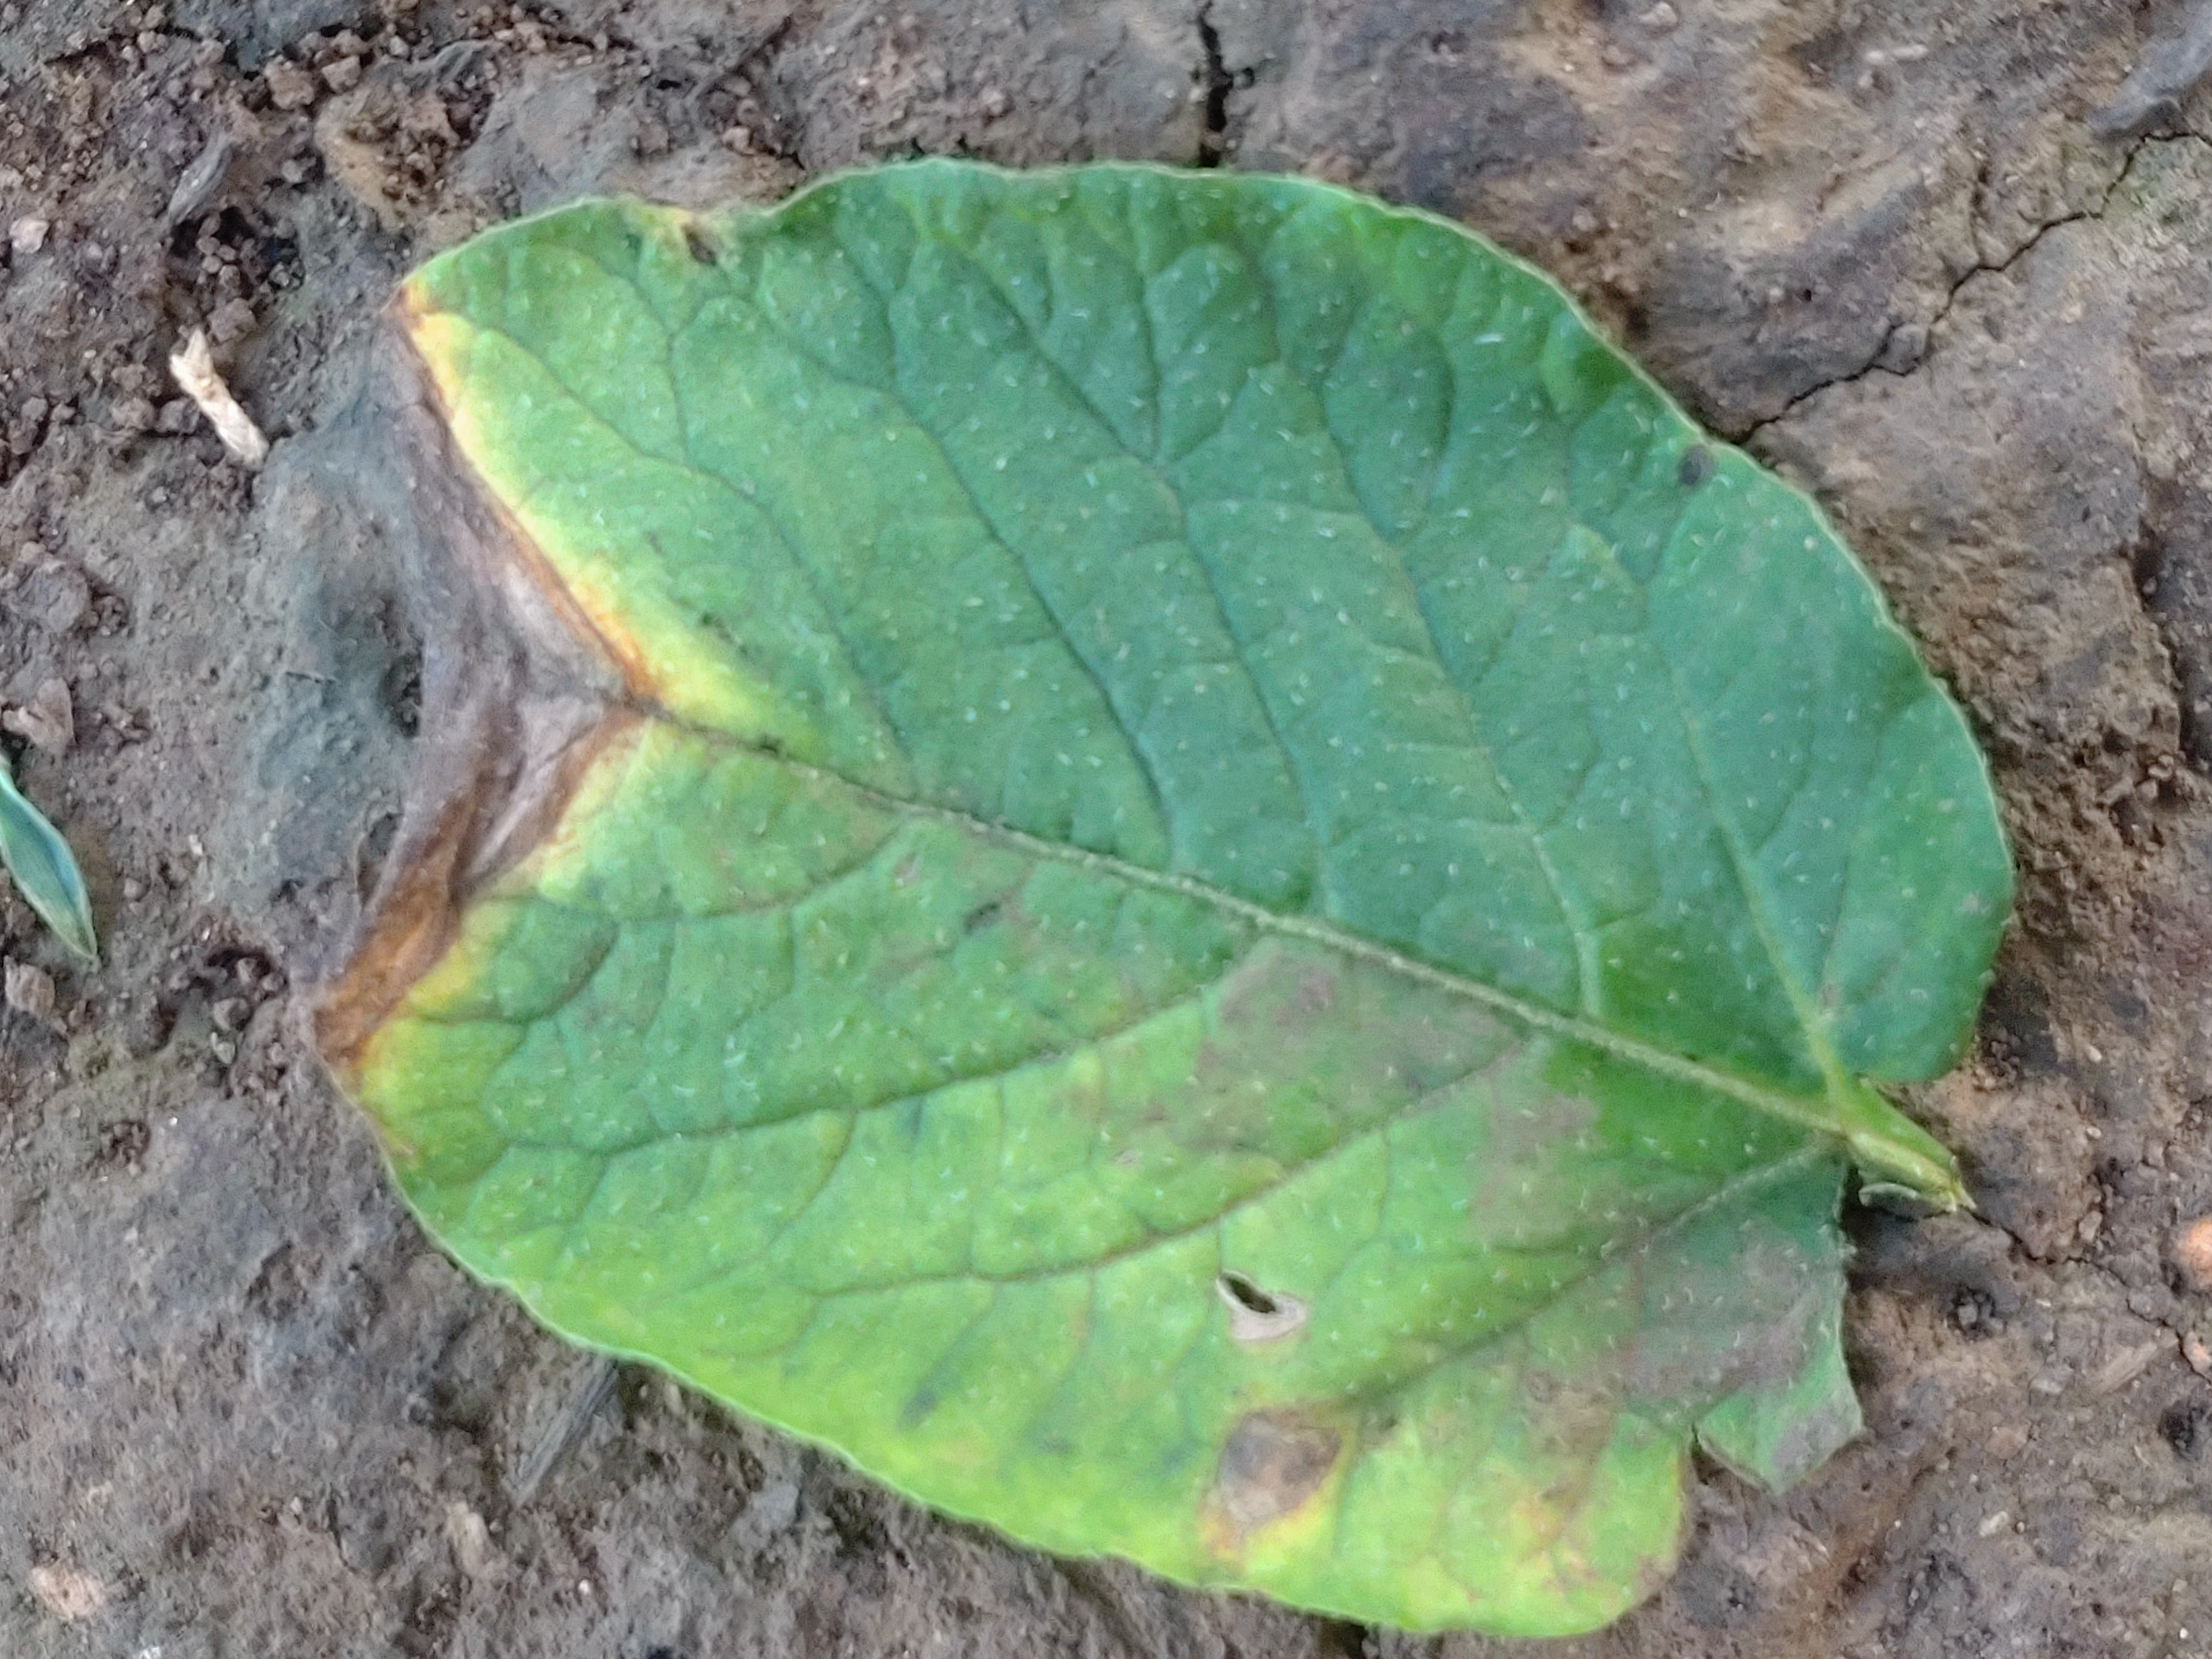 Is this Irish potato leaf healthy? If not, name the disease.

early blight
